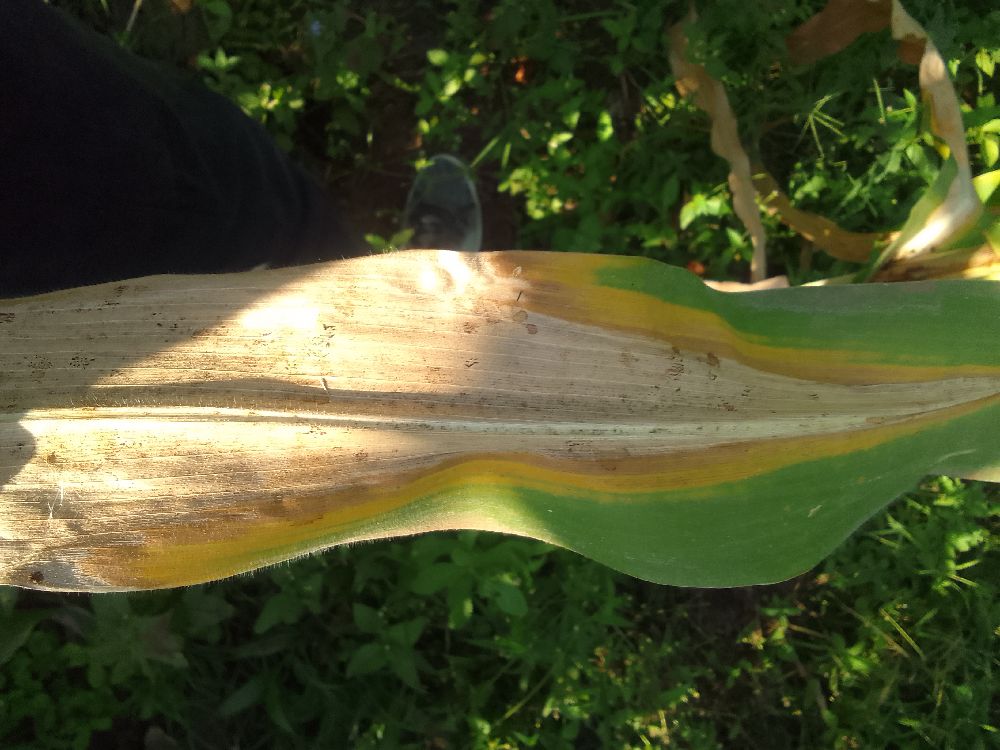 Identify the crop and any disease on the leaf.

maize, maize lethal necrosis
